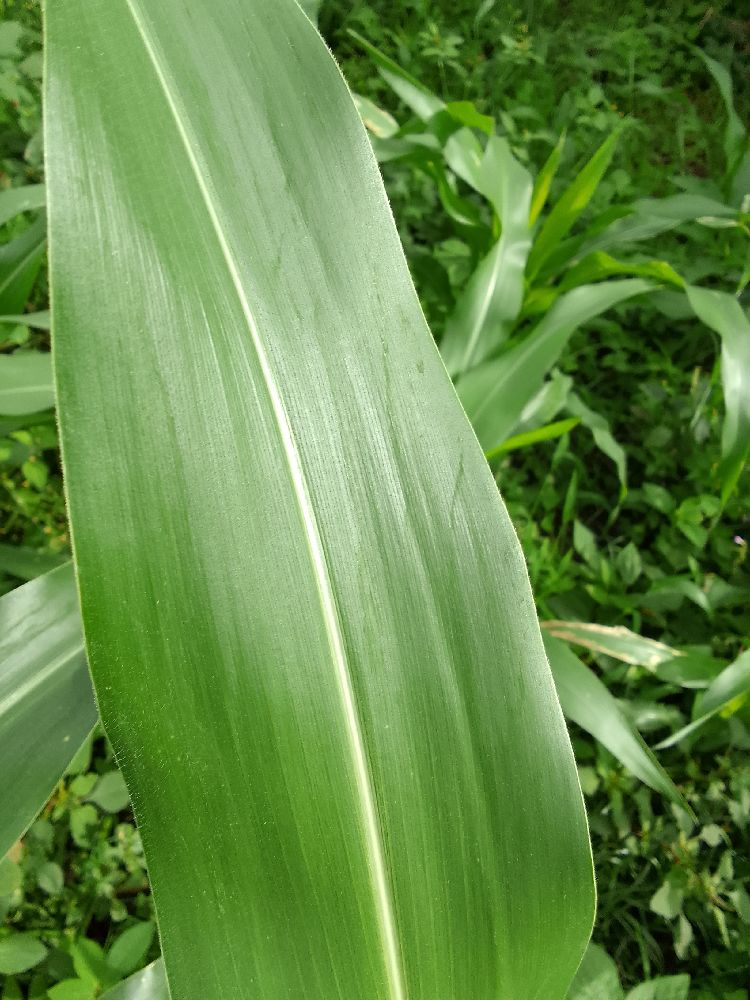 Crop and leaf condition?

maize, healthy
